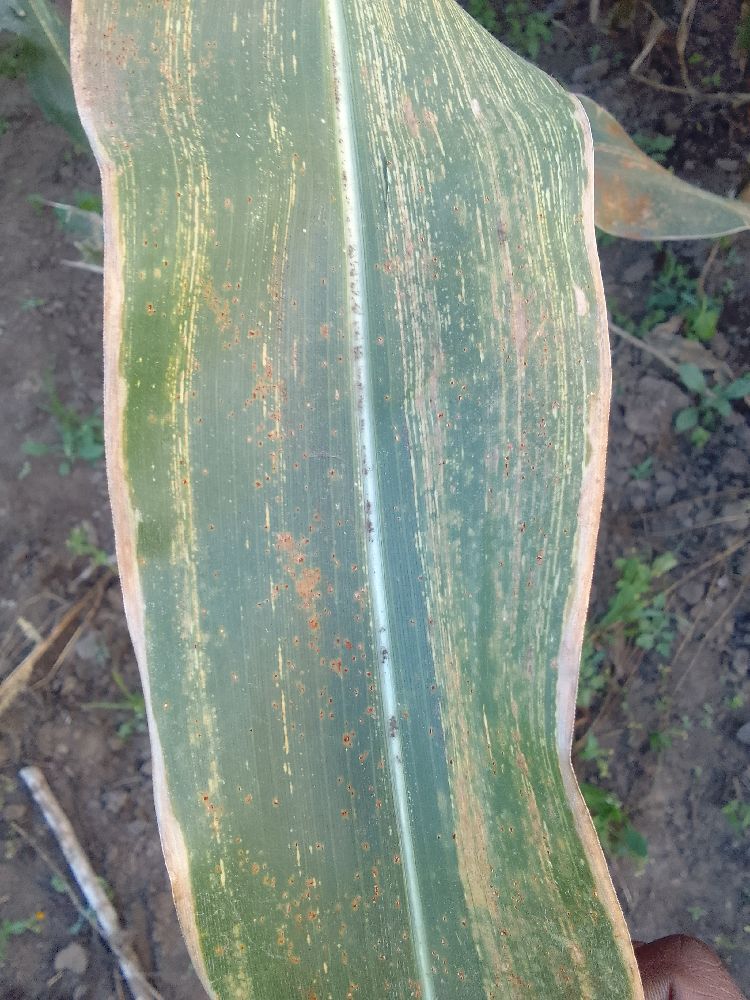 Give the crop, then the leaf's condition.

maize, maize streak virus
